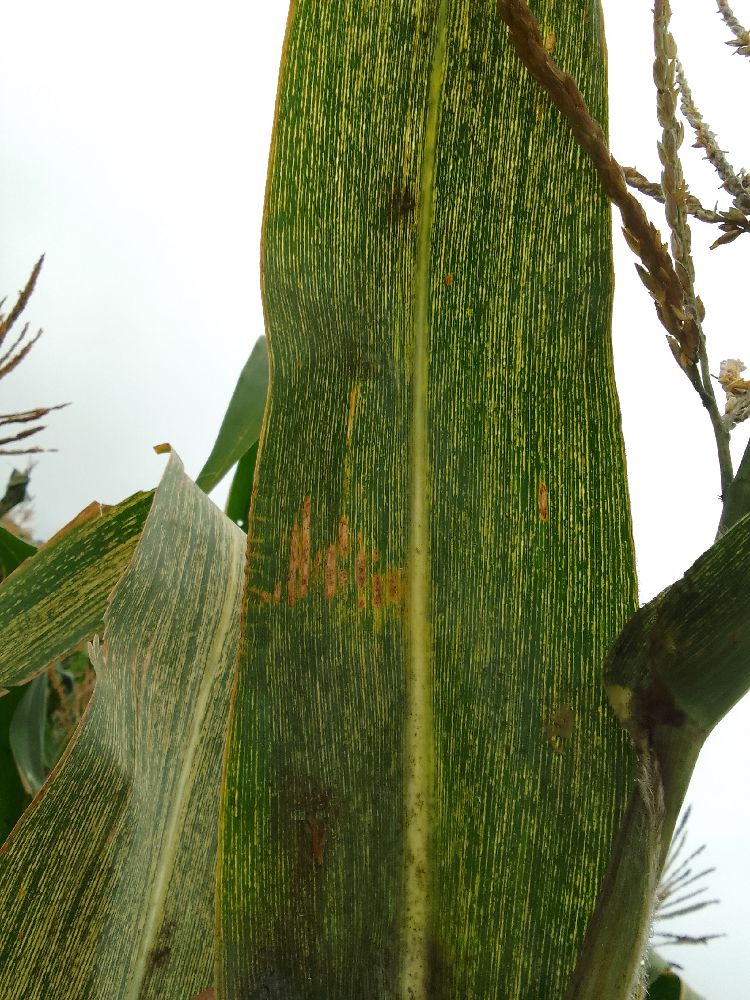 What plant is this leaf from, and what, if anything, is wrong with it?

maize, maize streak virus
